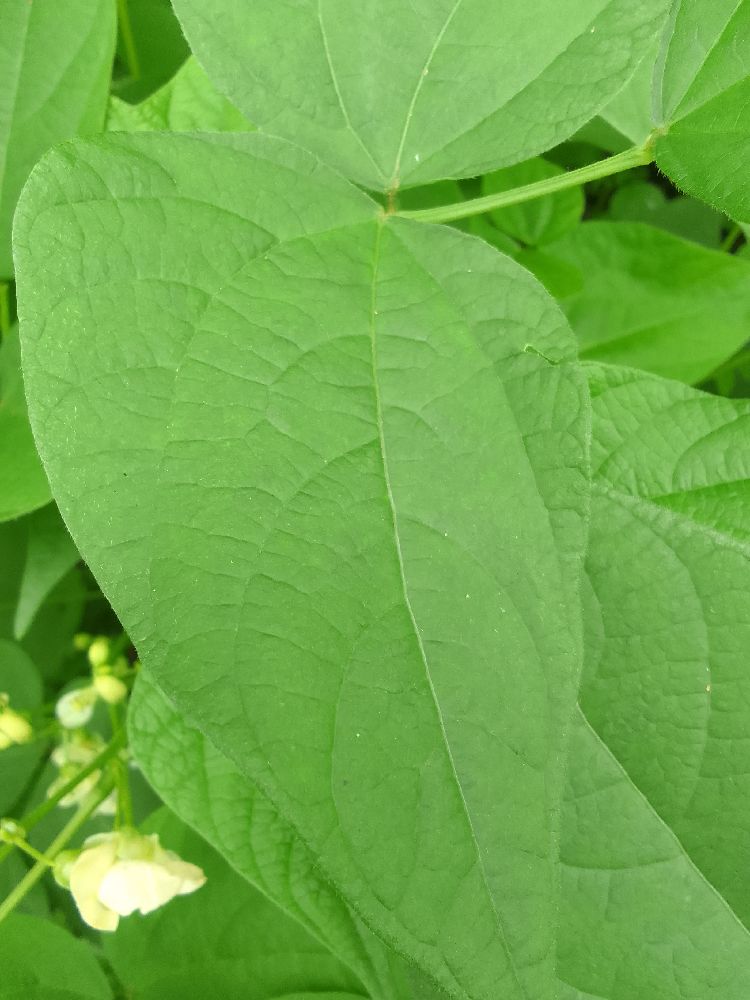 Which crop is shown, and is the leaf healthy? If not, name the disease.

common bean, healthy
